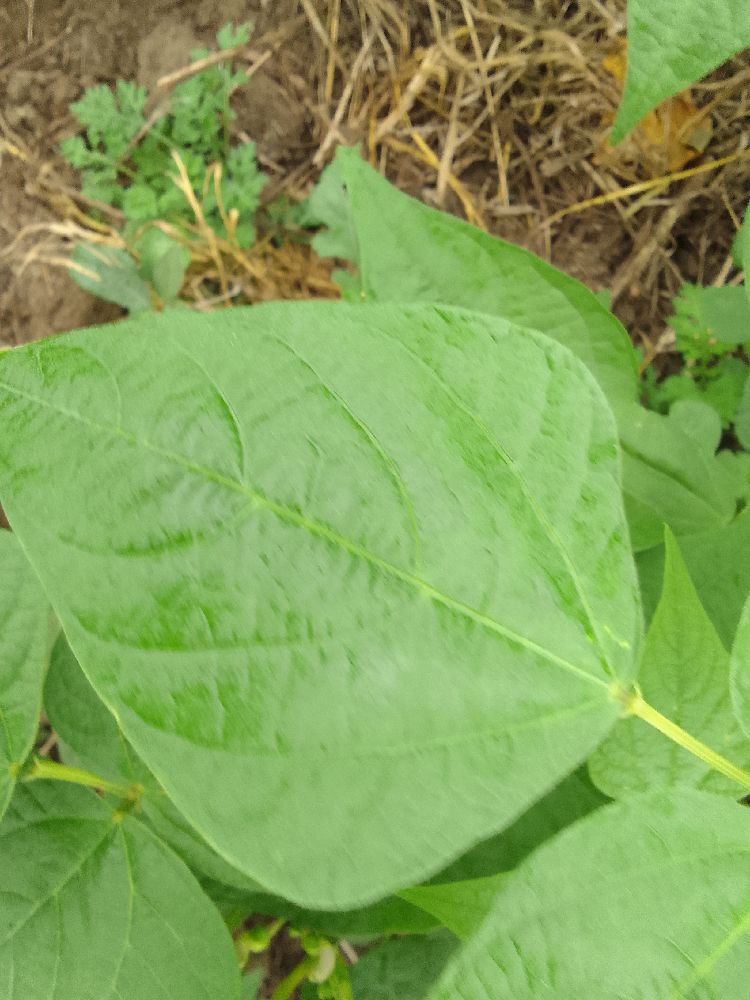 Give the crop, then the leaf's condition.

common bean, healthy
